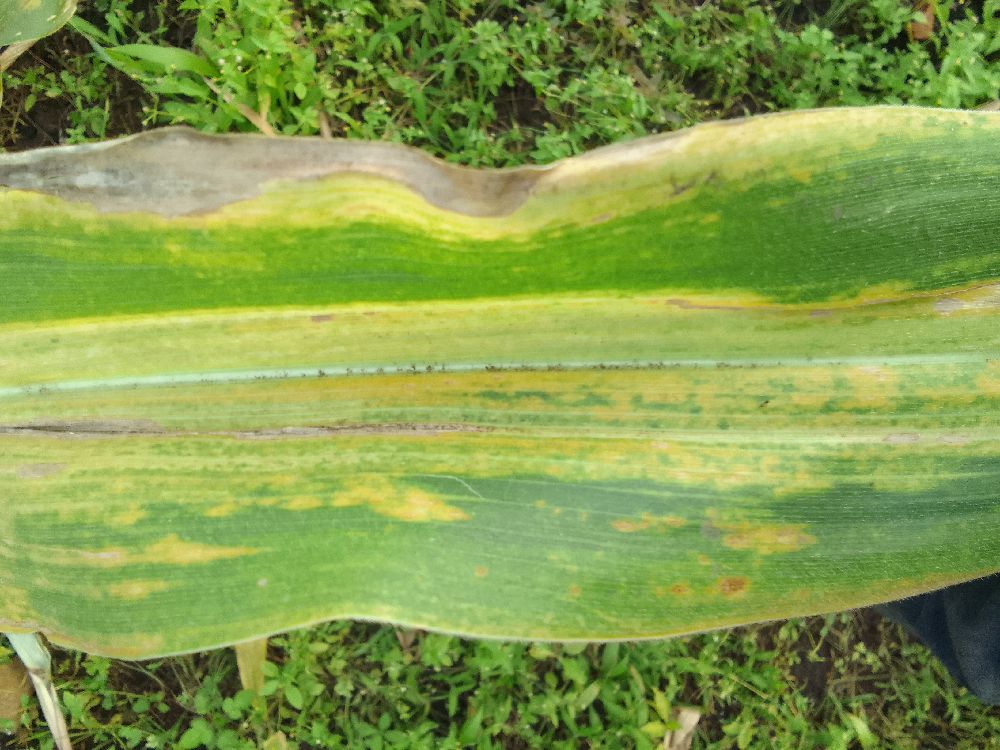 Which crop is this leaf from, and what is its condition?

maize, maize lethal necrosis
